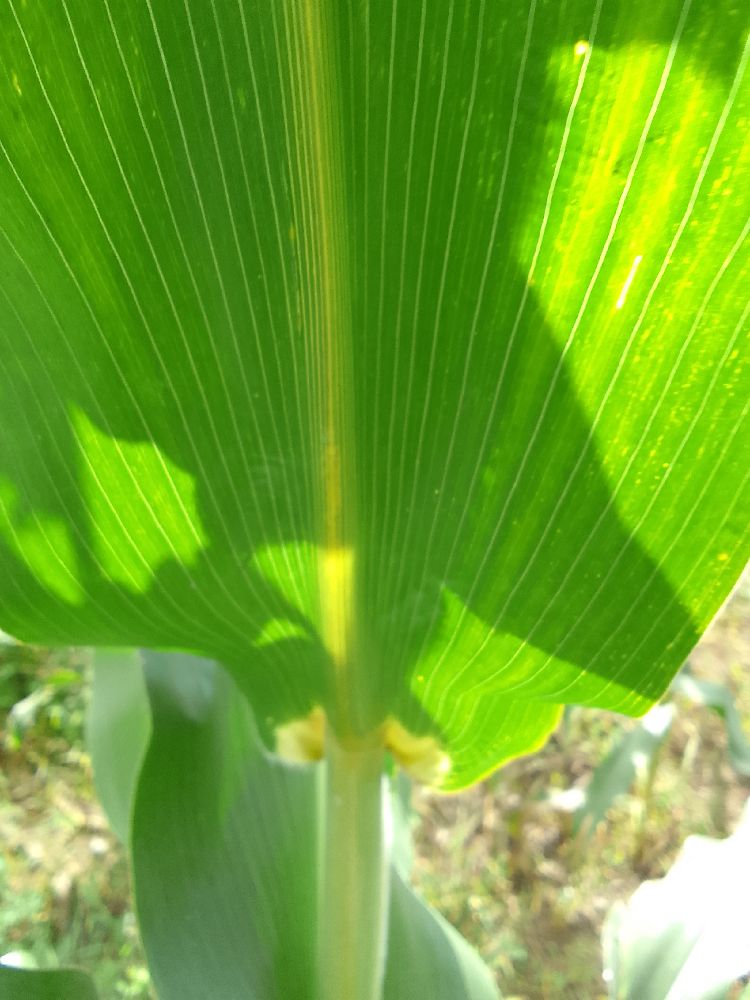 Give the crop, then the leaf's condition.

maize, healthy
